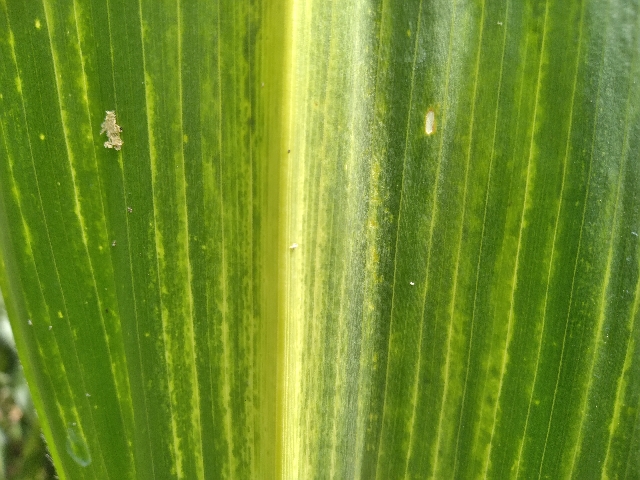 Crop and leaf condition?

maize, maize lethal necrosis
